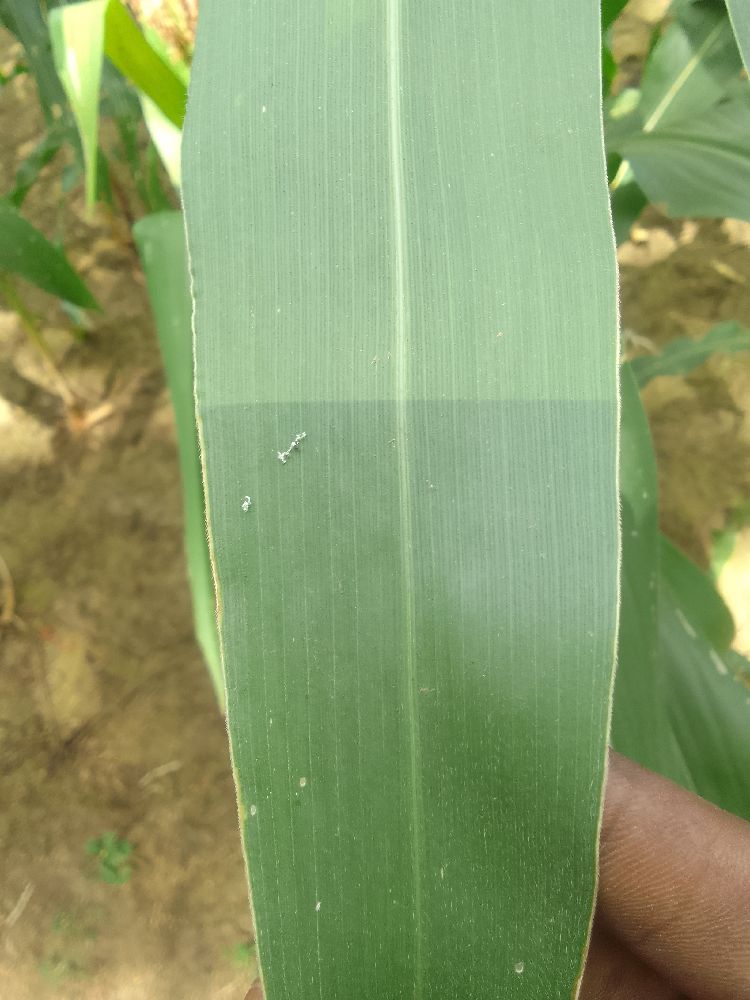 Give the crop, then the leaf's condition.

maize, healthy
